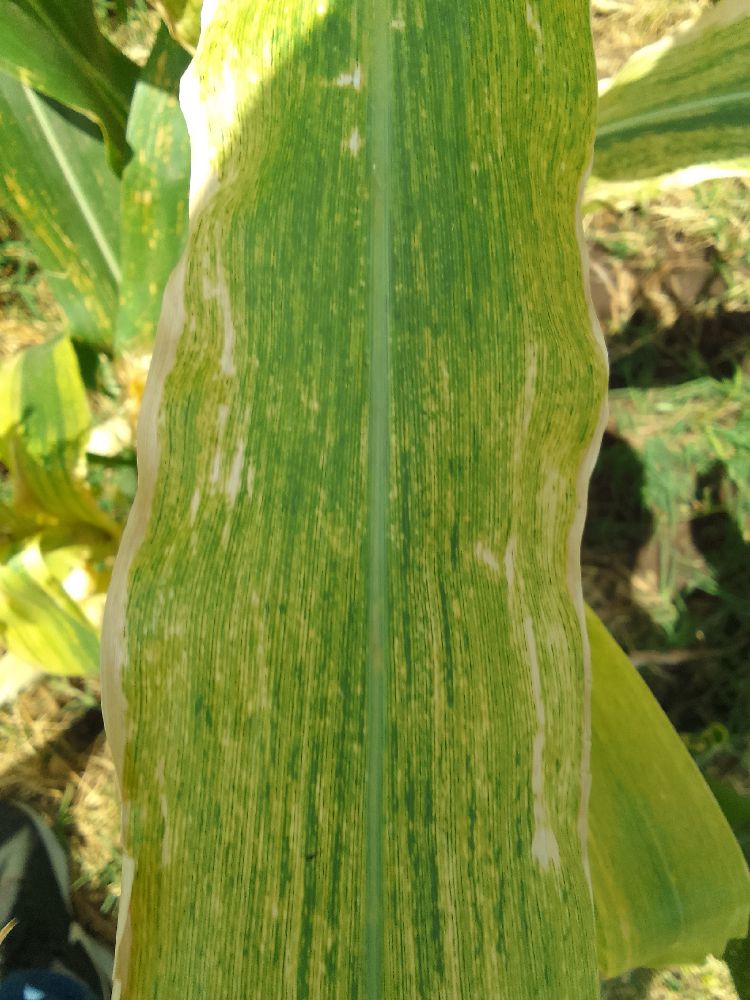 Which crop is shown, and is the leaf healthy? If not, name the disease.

maize, maize lethal necrosis
